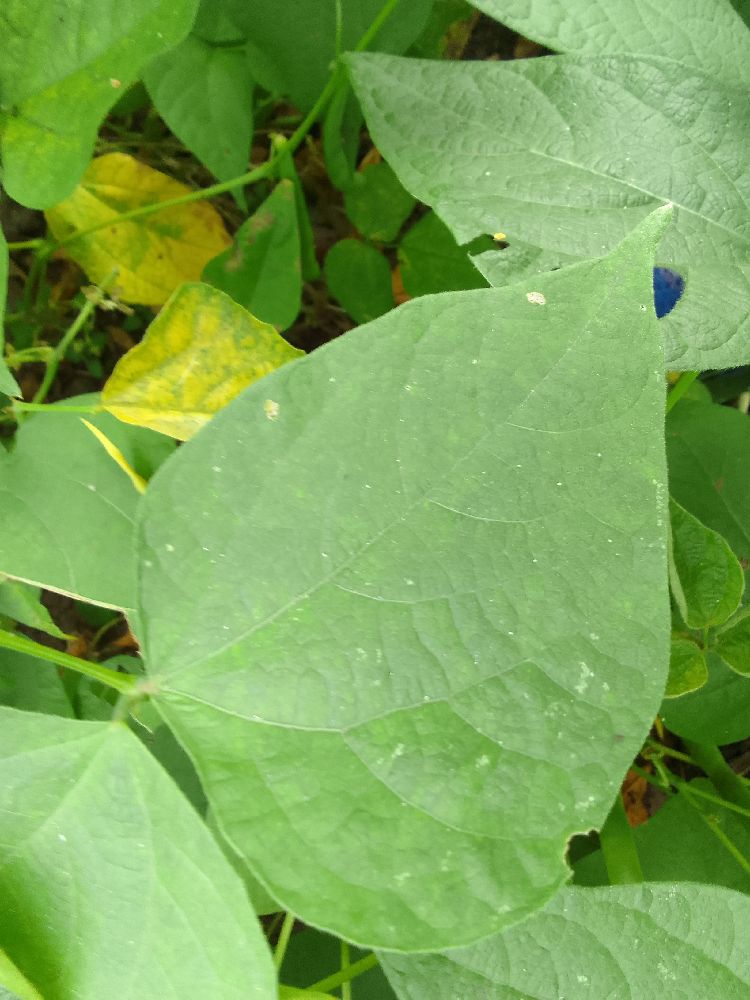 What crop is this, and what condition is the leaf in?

common bean, healthy
